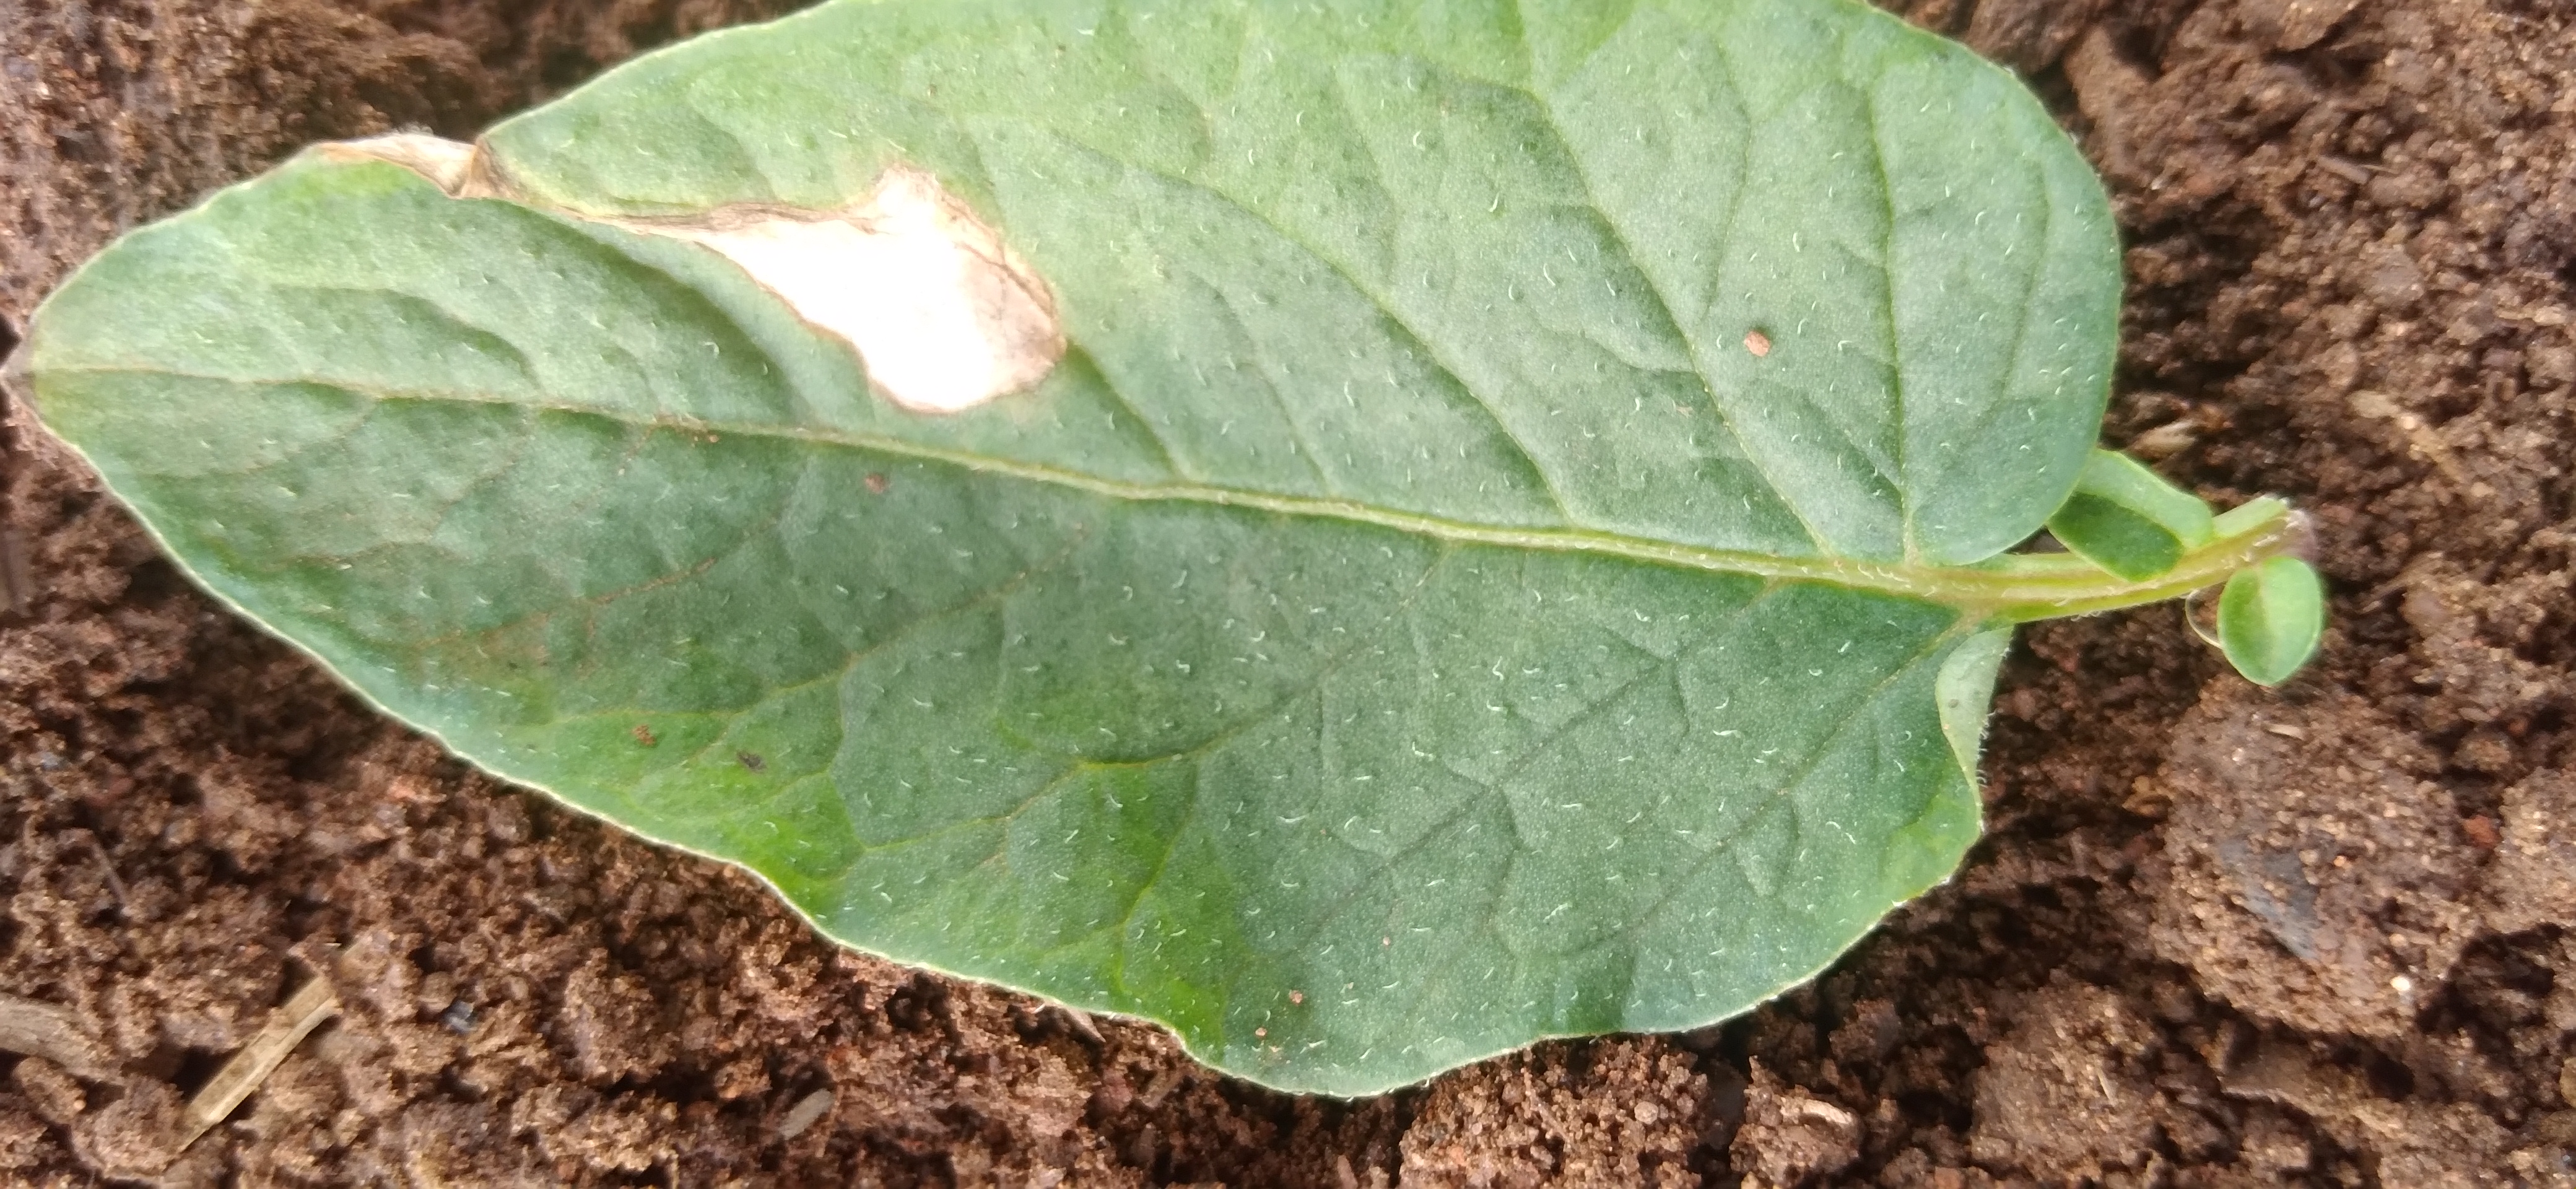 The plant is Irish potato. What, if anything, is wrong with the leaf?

early blight
